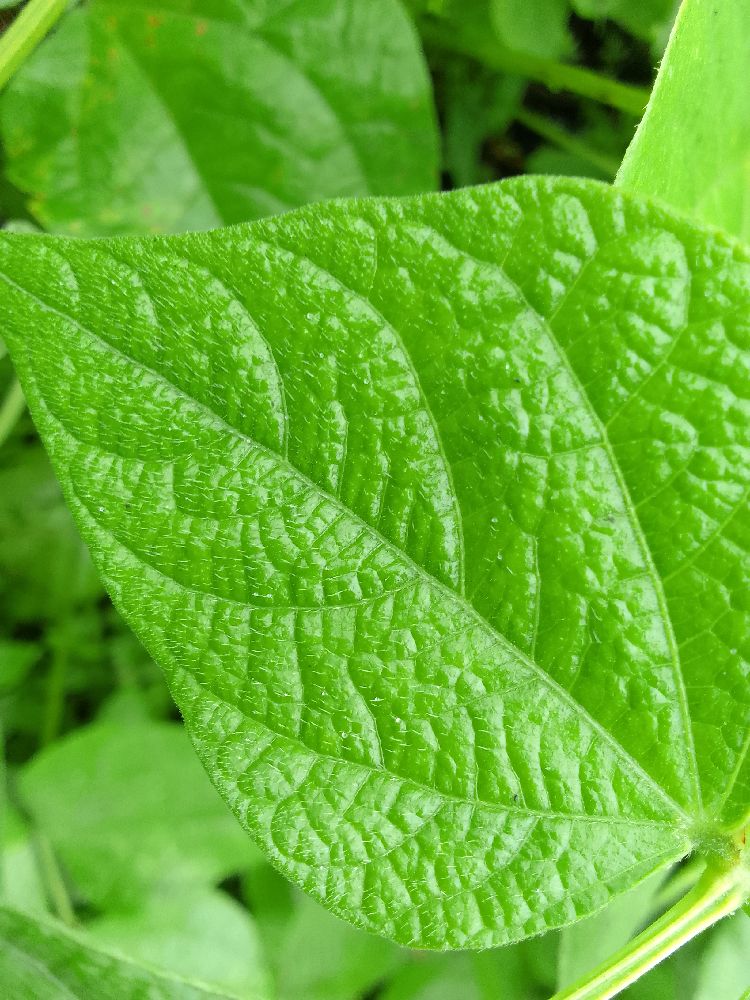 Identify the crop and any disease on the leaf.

common bean, healthy
